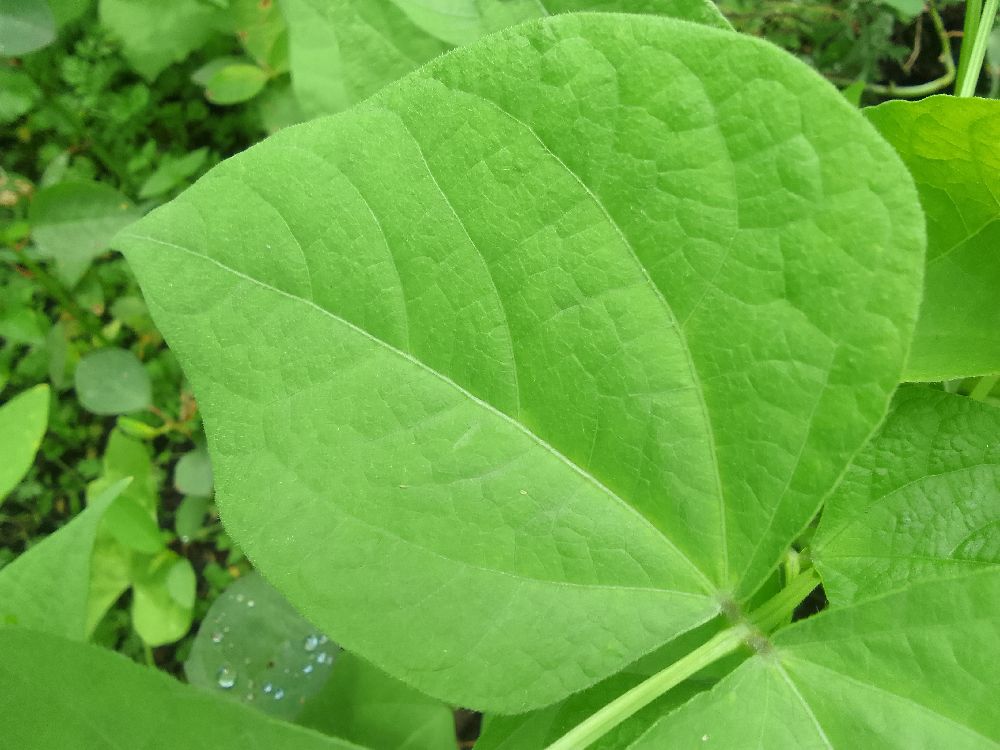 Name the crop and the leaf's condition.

common bean, healthy
